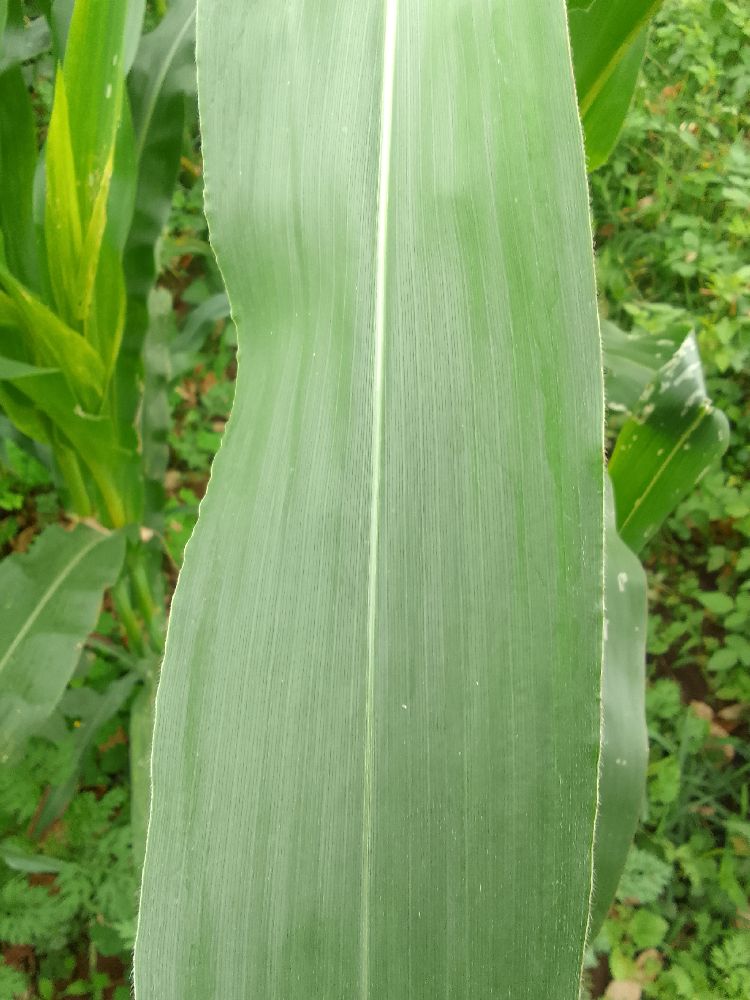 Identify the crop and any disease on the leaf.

maize, healthy
